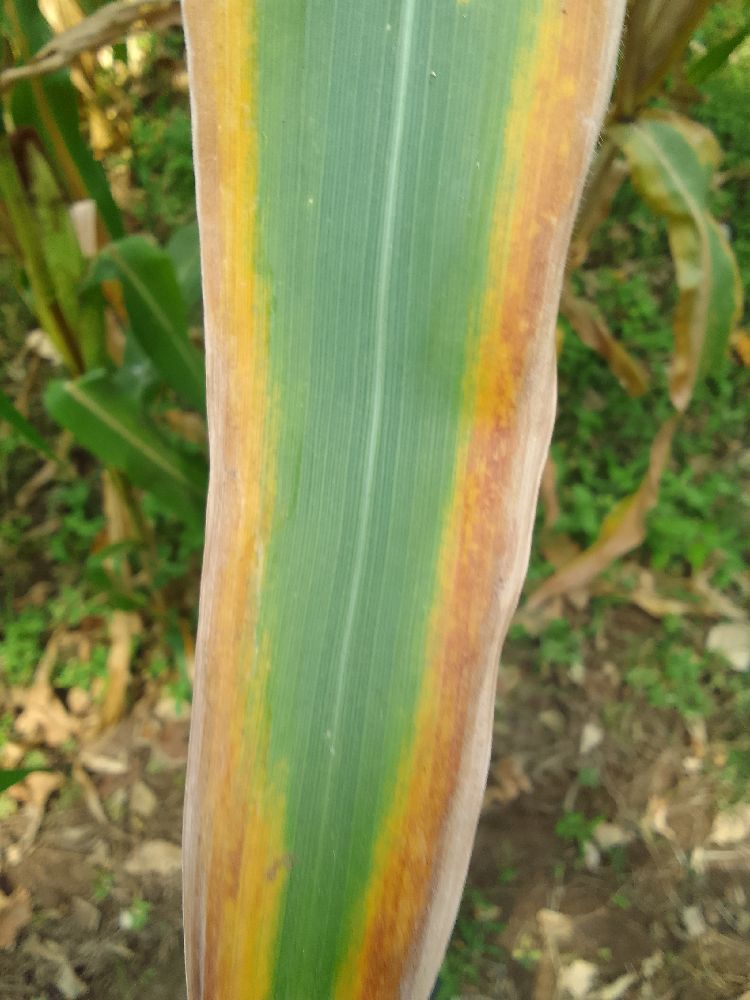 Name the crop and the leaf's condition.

maize, maize lethal necrosis
